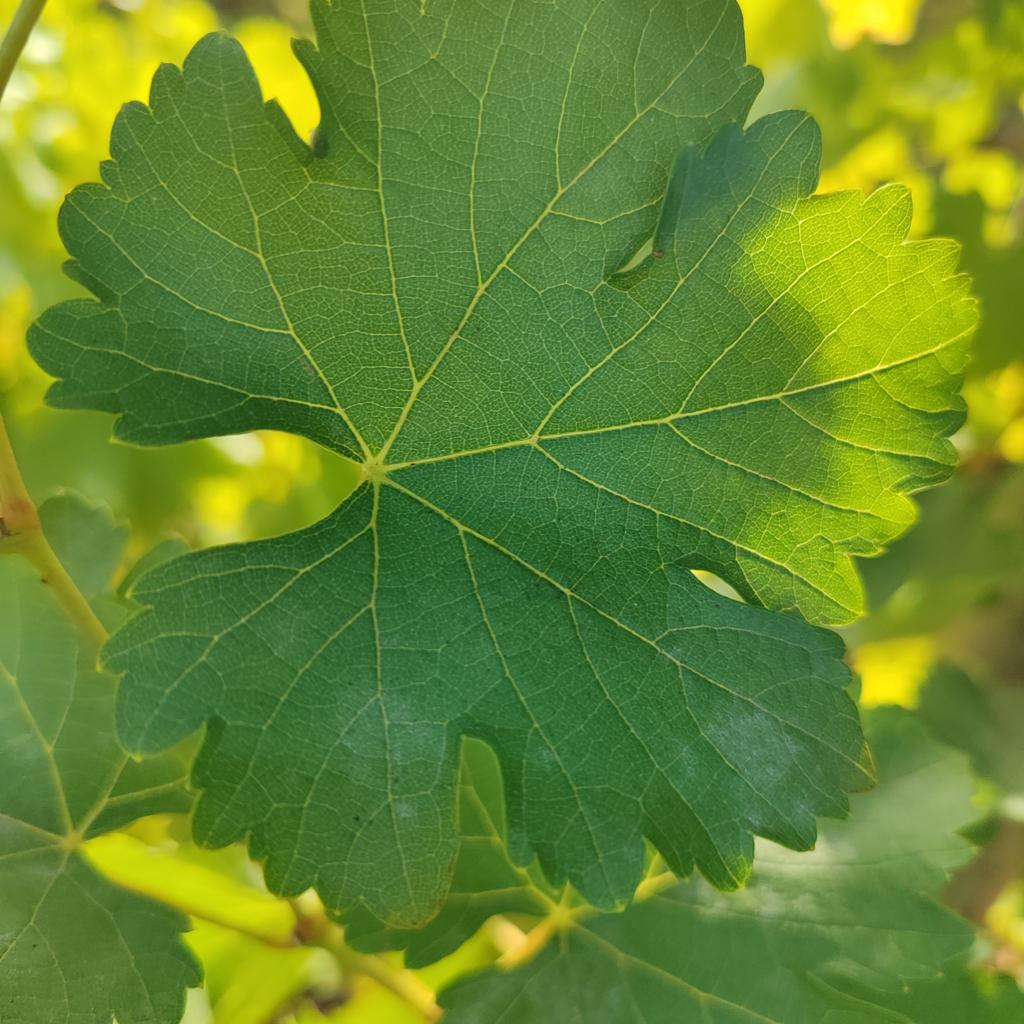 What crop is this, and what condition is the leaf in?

grapevine, powdery mildew
